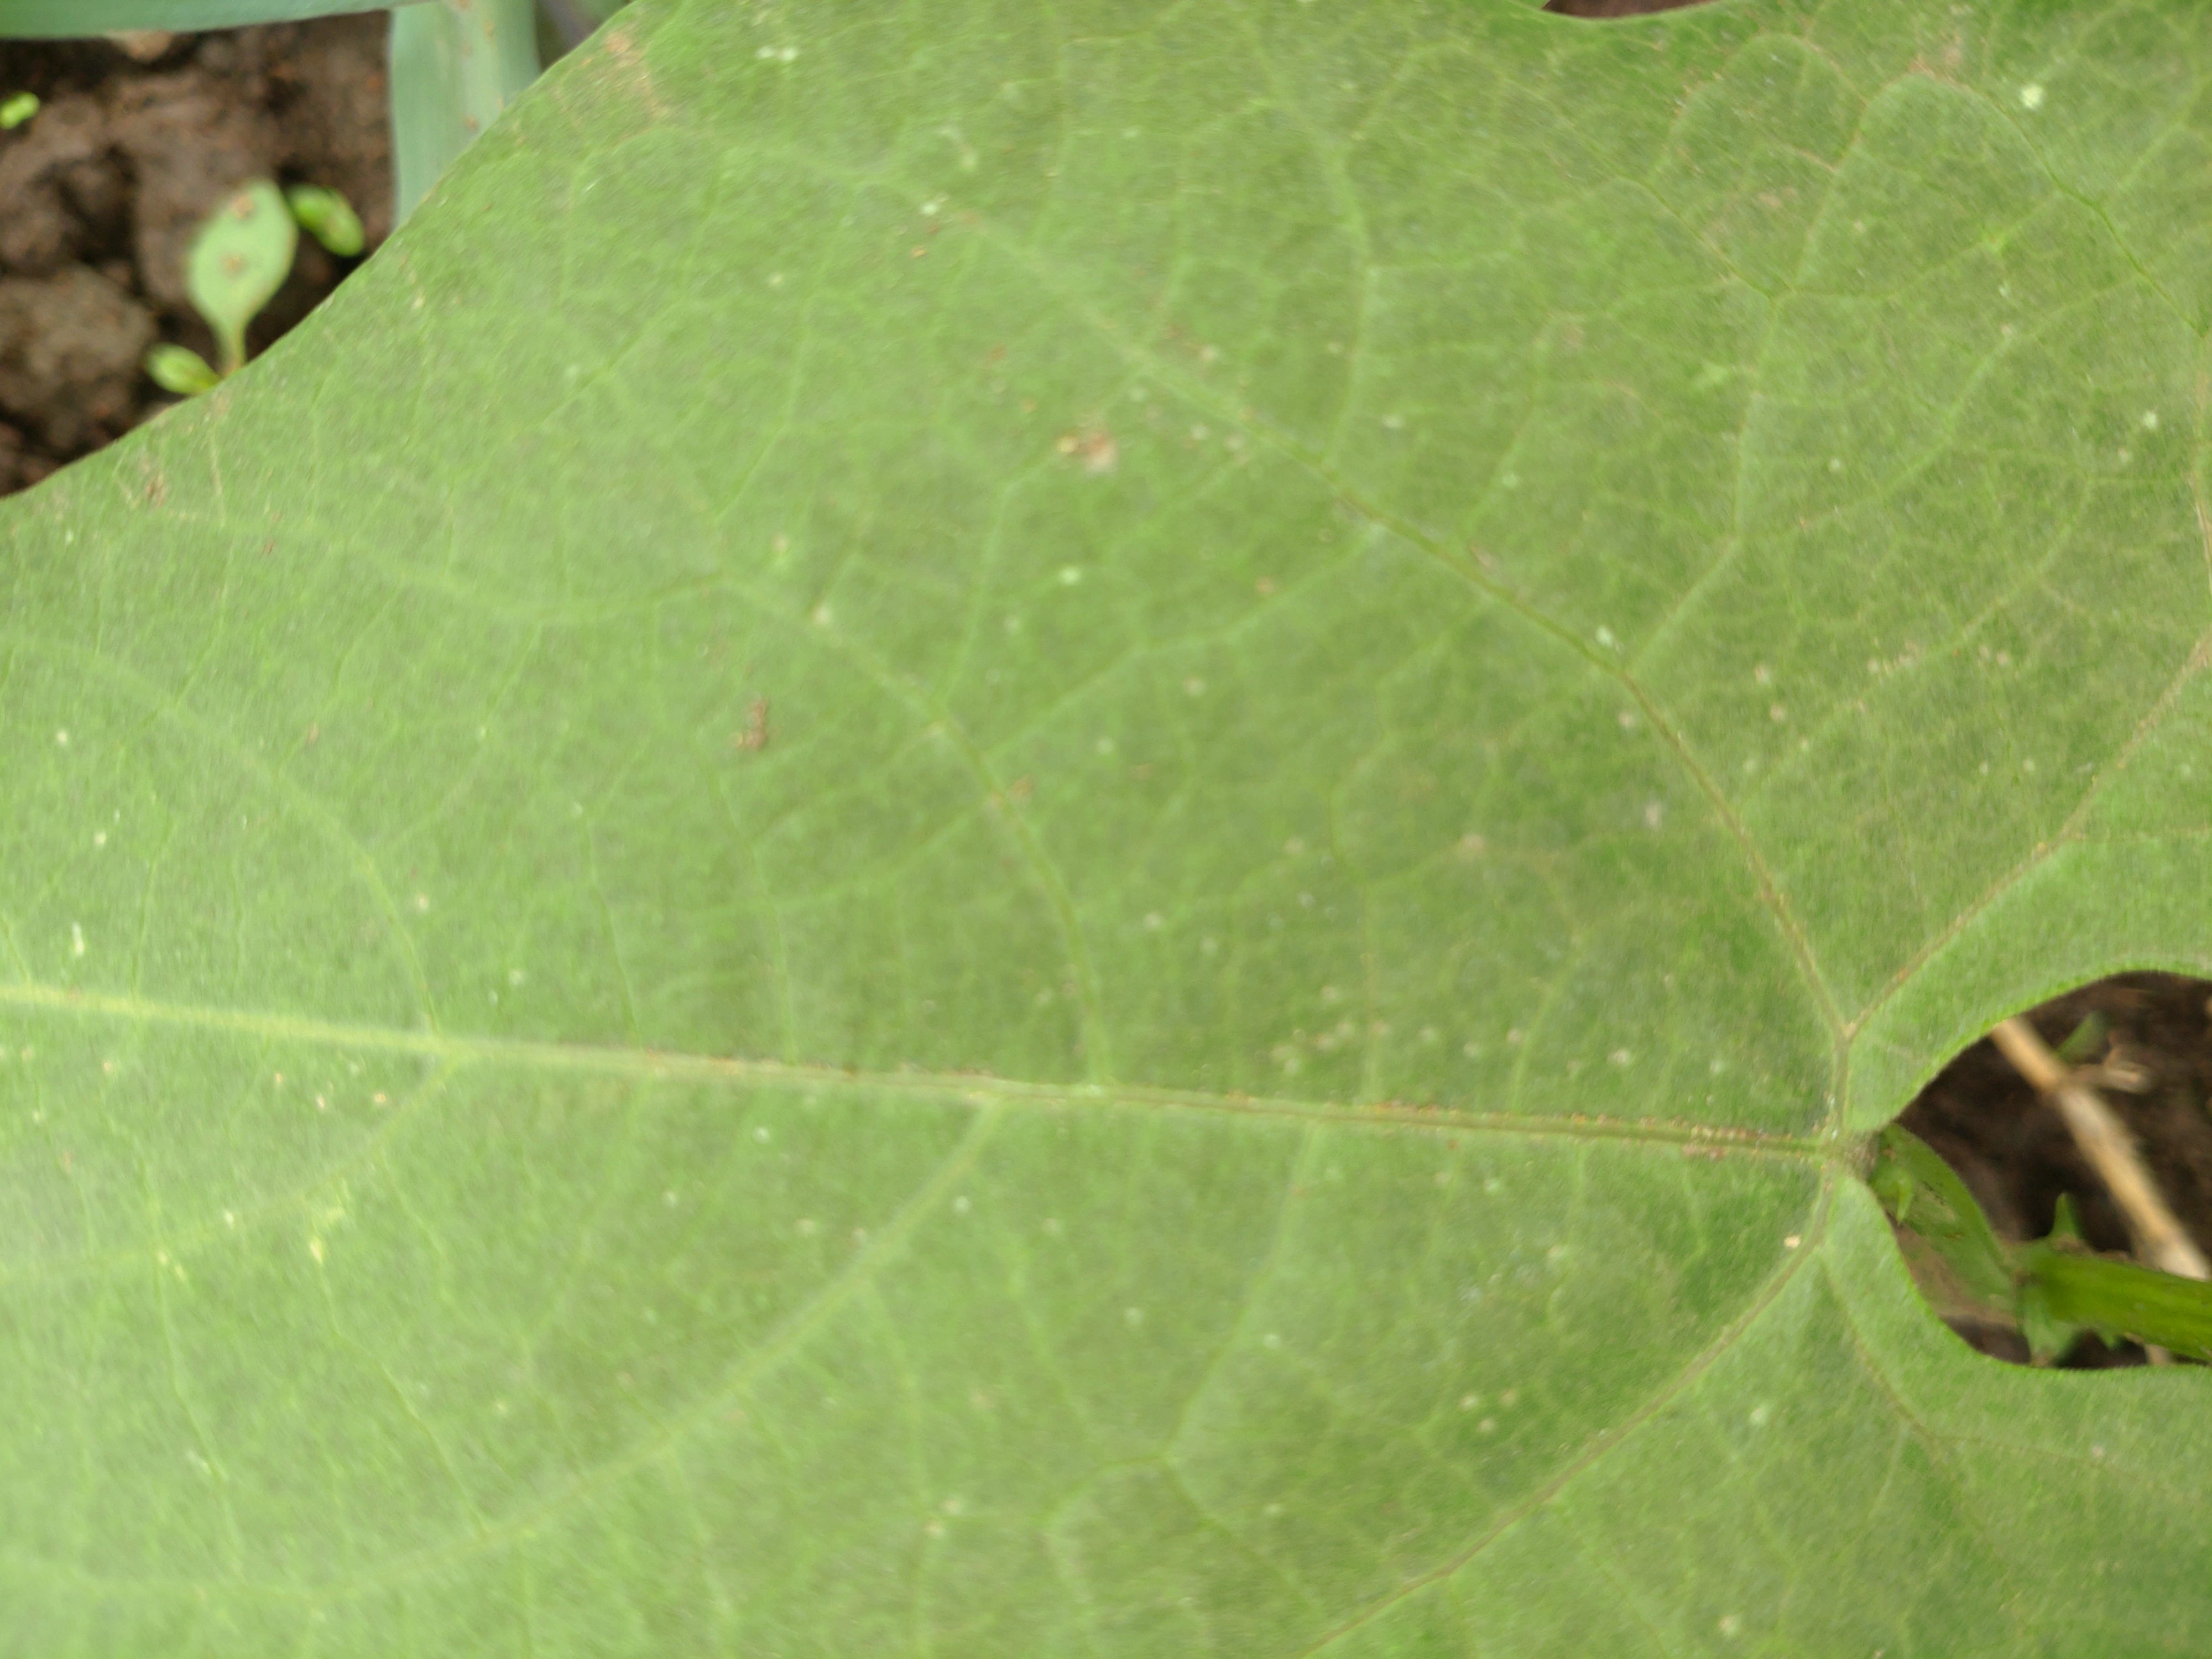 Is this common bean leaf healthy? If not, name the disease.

healthy
